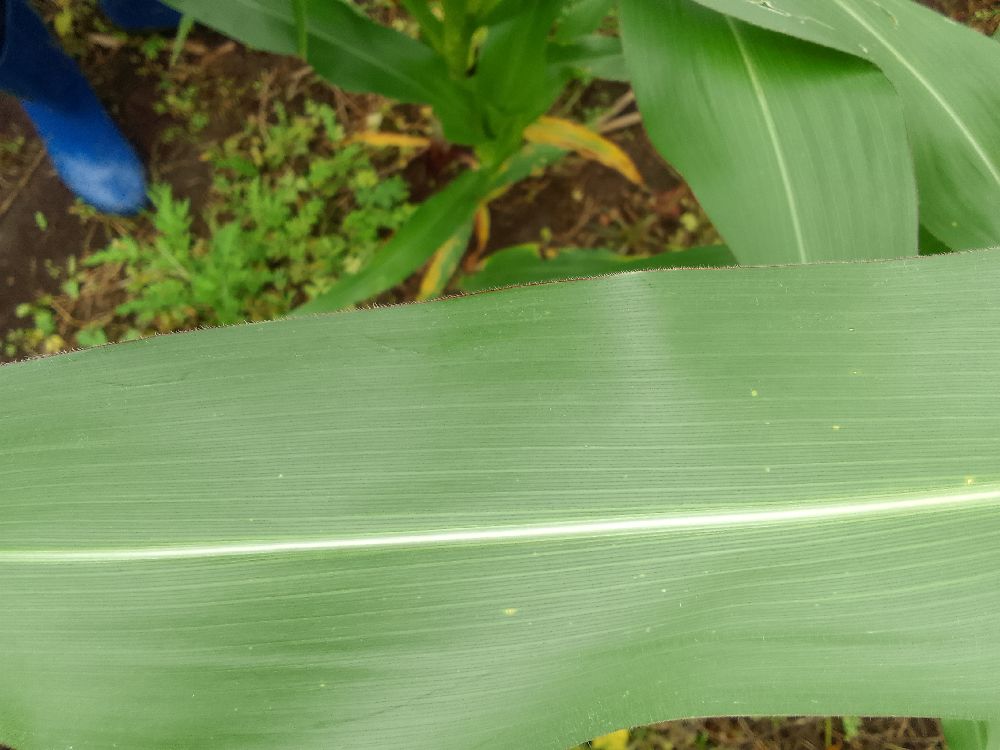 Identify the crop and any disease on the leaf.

maize, healthy
